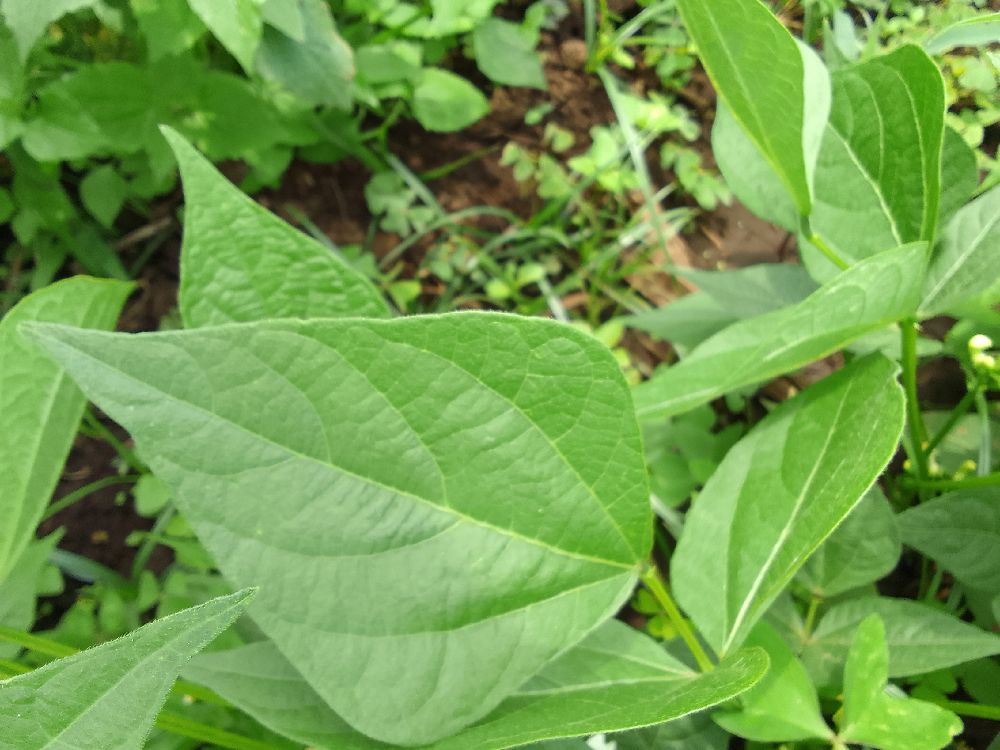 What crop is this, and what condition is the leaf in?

common bean, healthy
